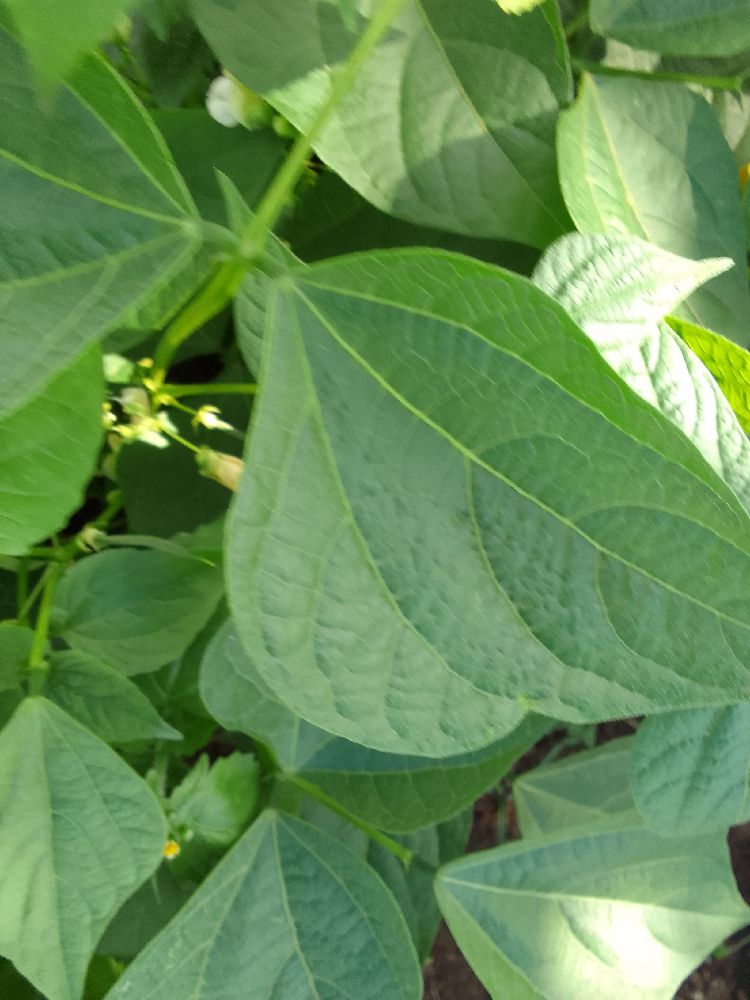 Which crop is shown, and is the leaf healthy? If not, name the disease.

common bean, healthy
